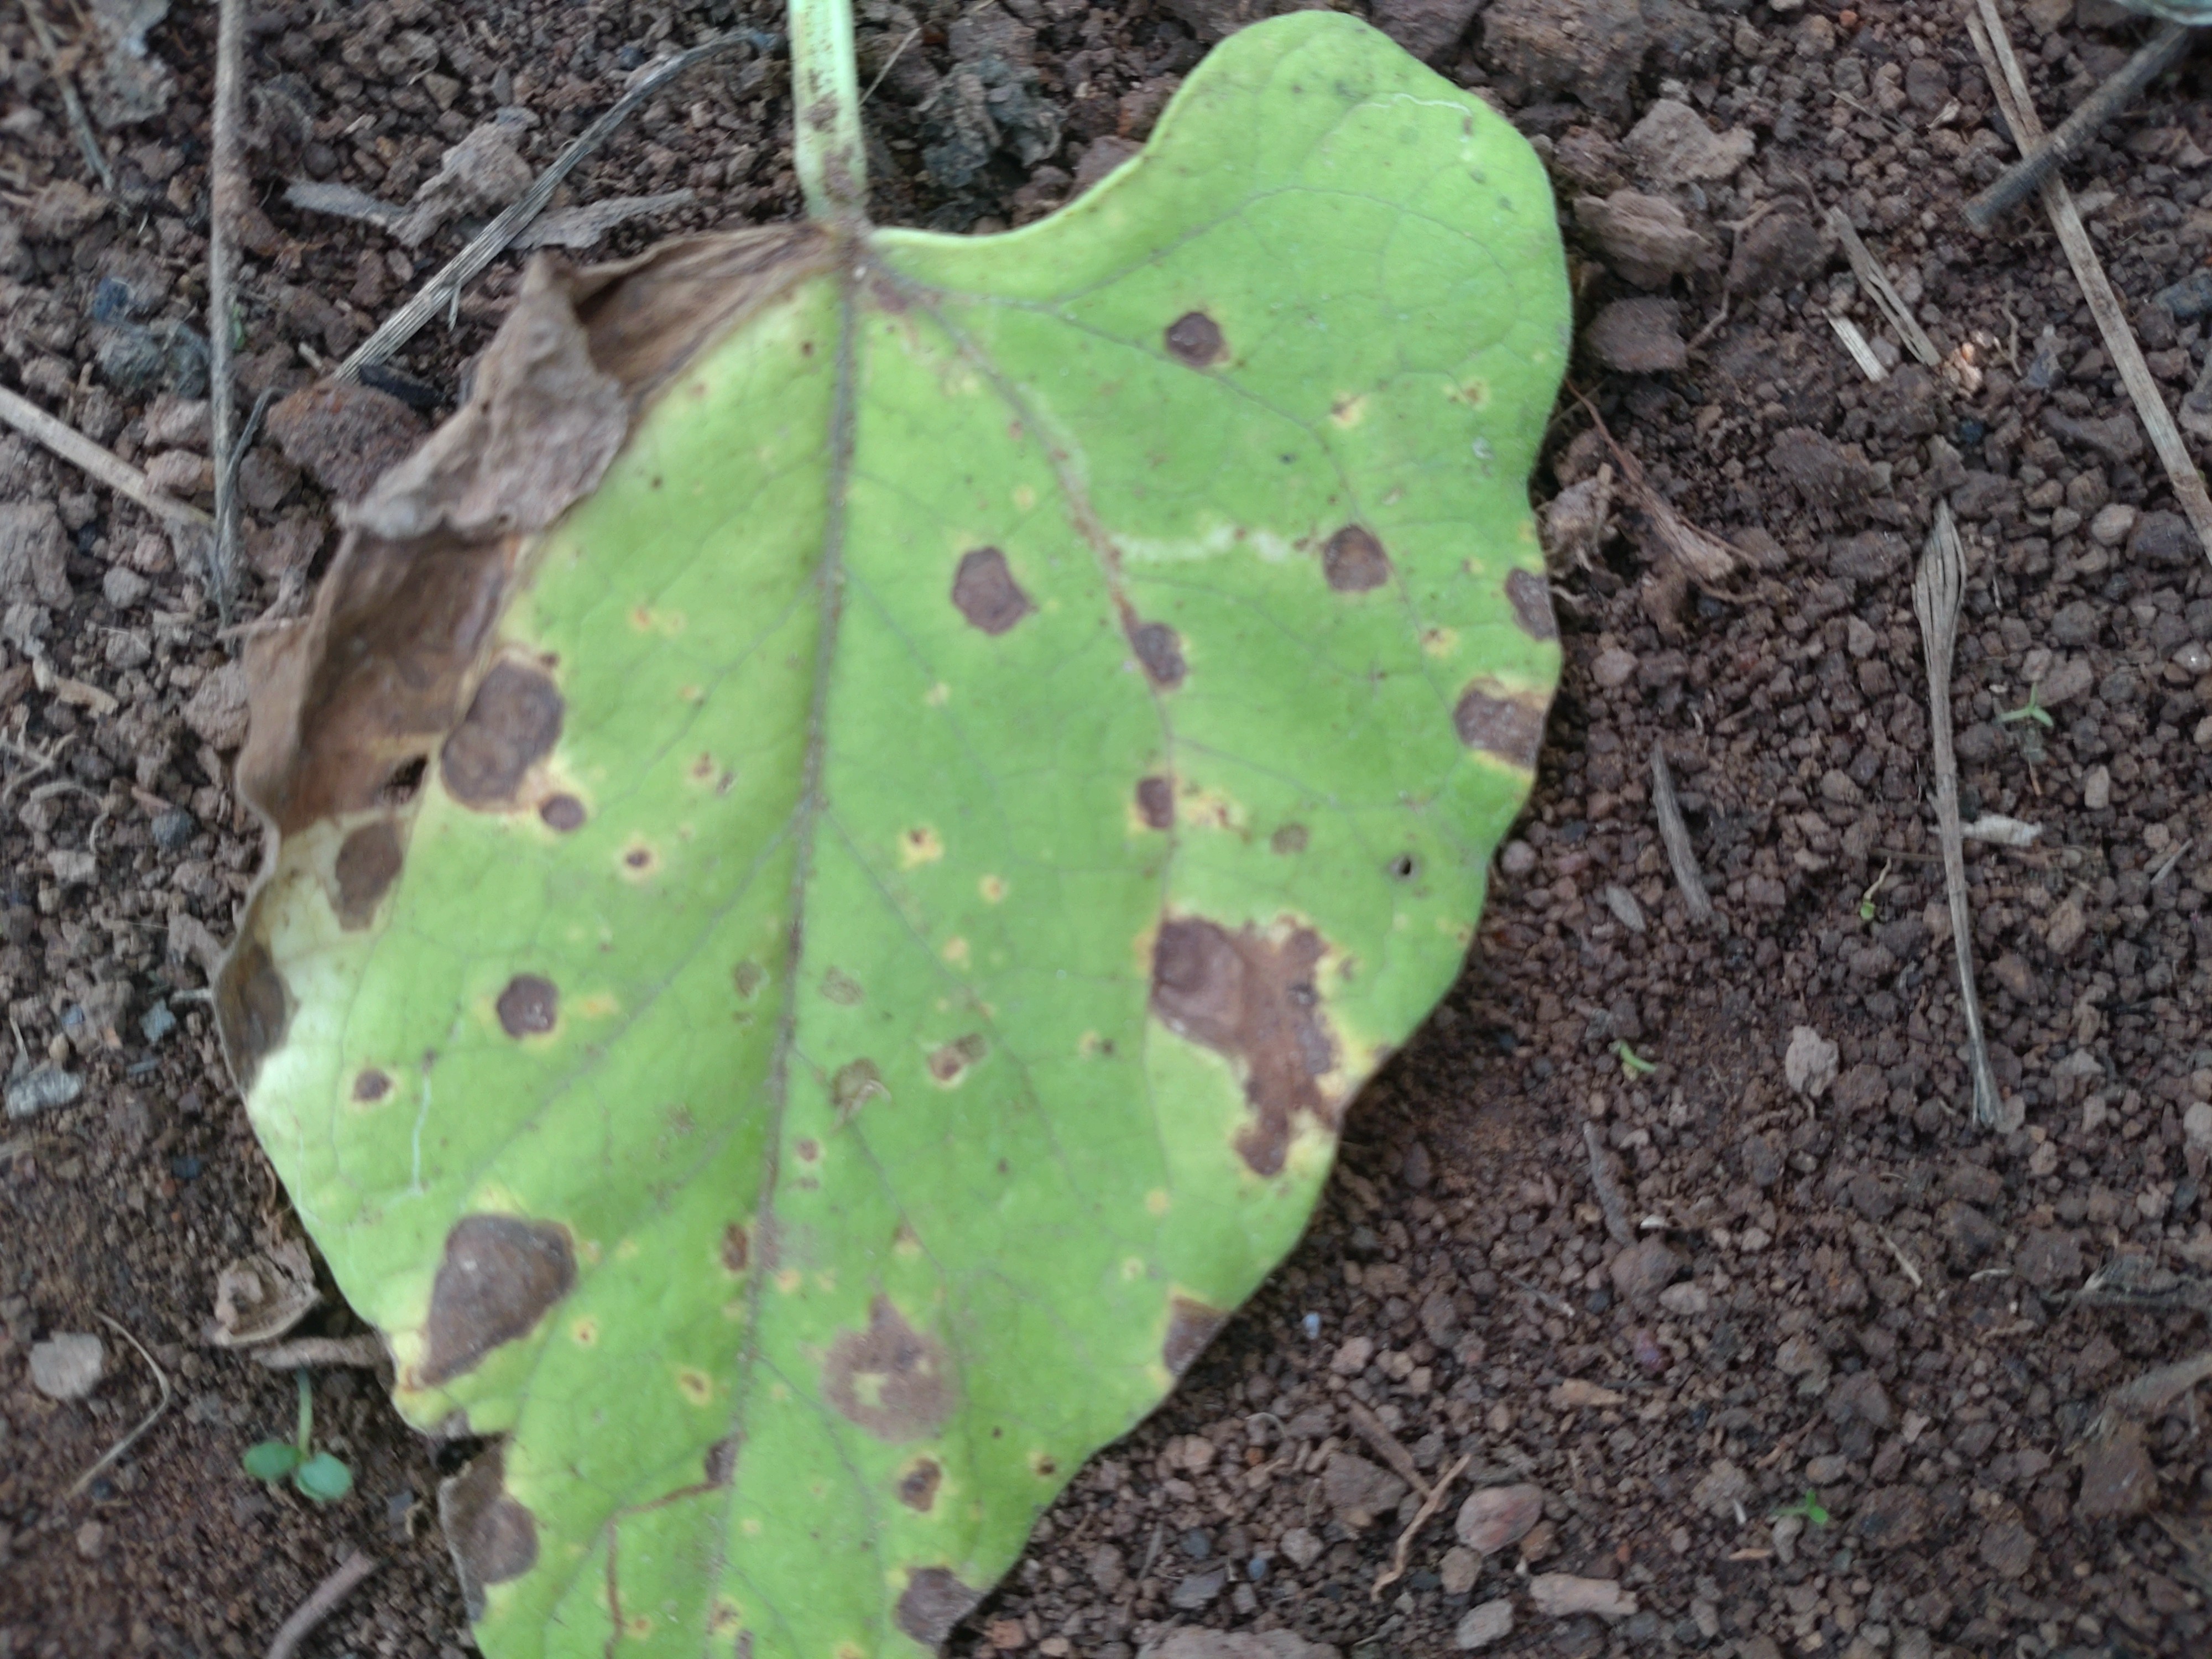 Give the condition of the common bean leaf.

rust
